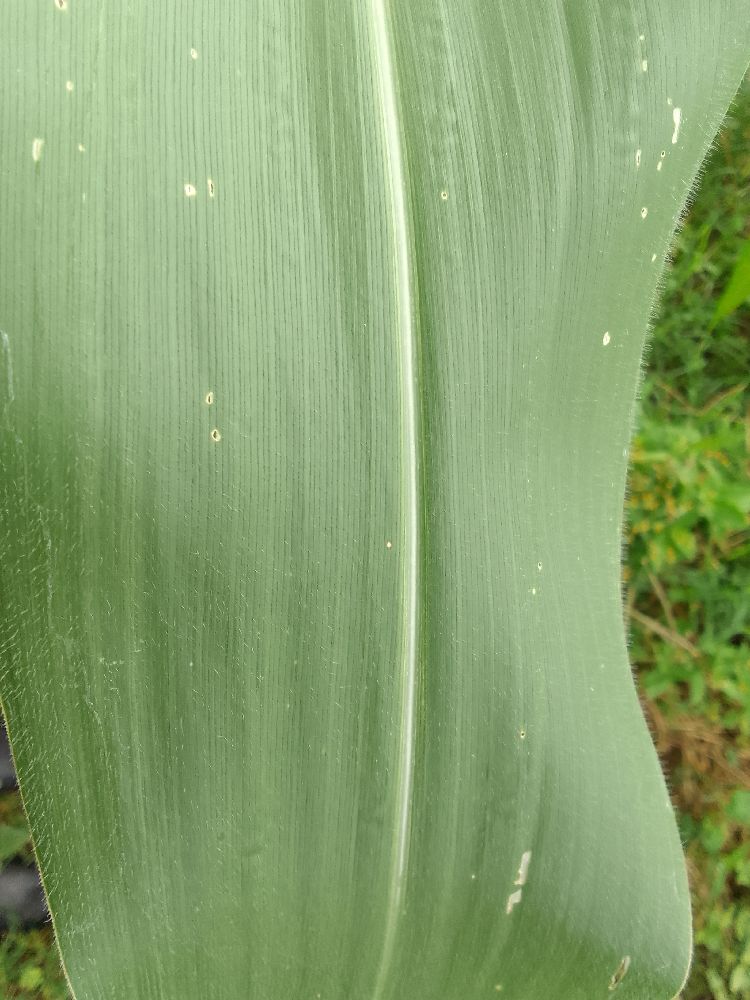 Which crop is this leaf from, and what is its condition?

maize, healthy
